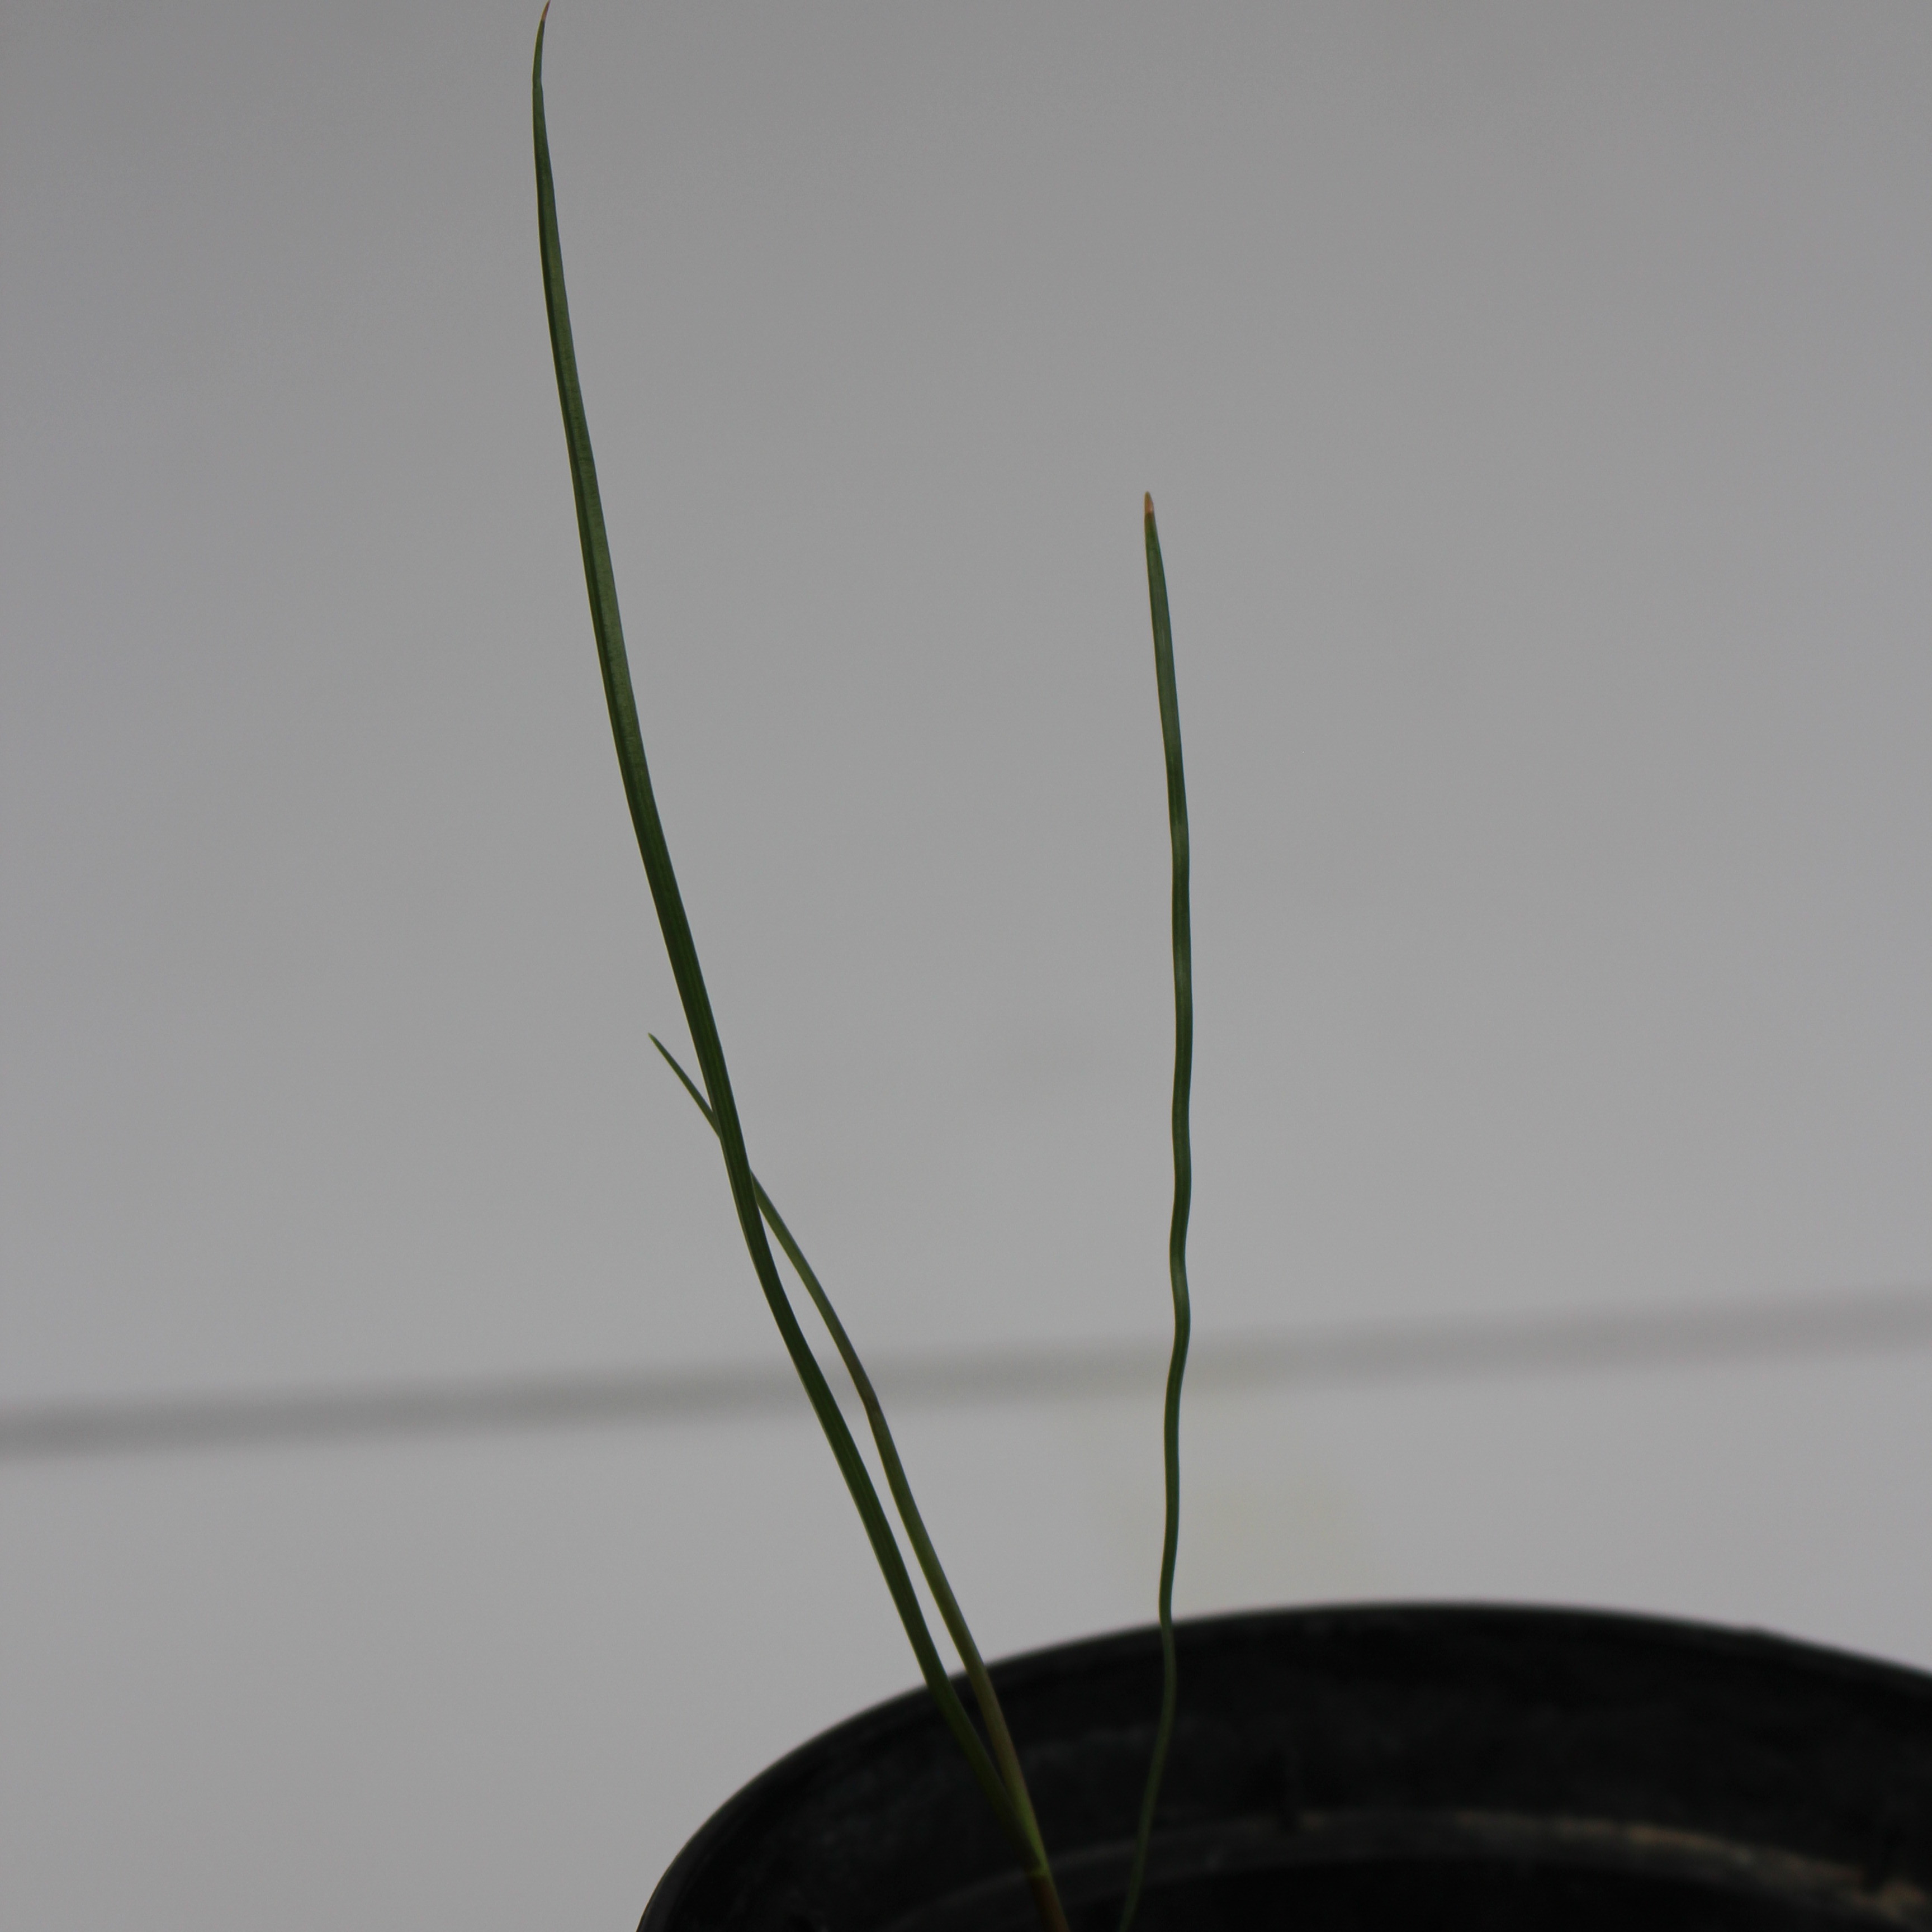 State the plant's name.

Lolium multiflorum
